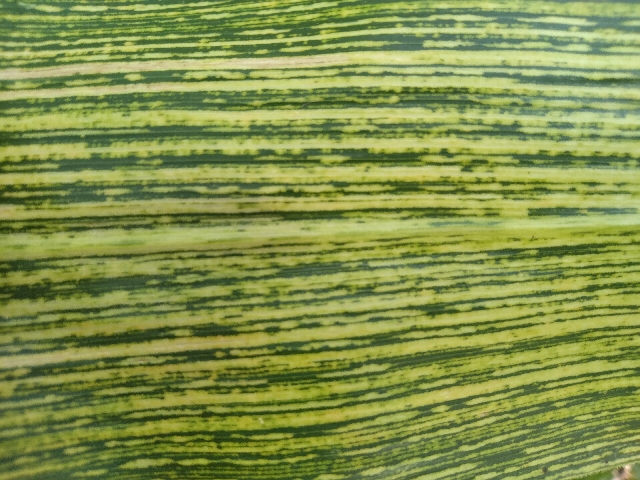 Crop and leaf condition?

maize, maize streak virus
